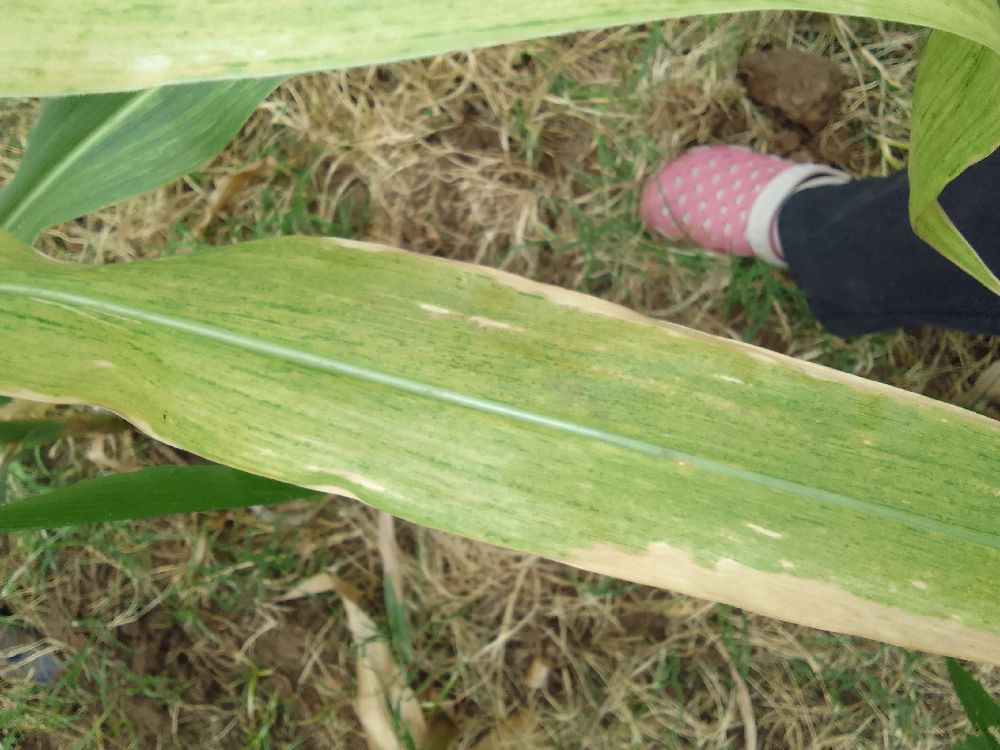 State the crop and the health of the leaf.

maize, maize lethal necrosis
